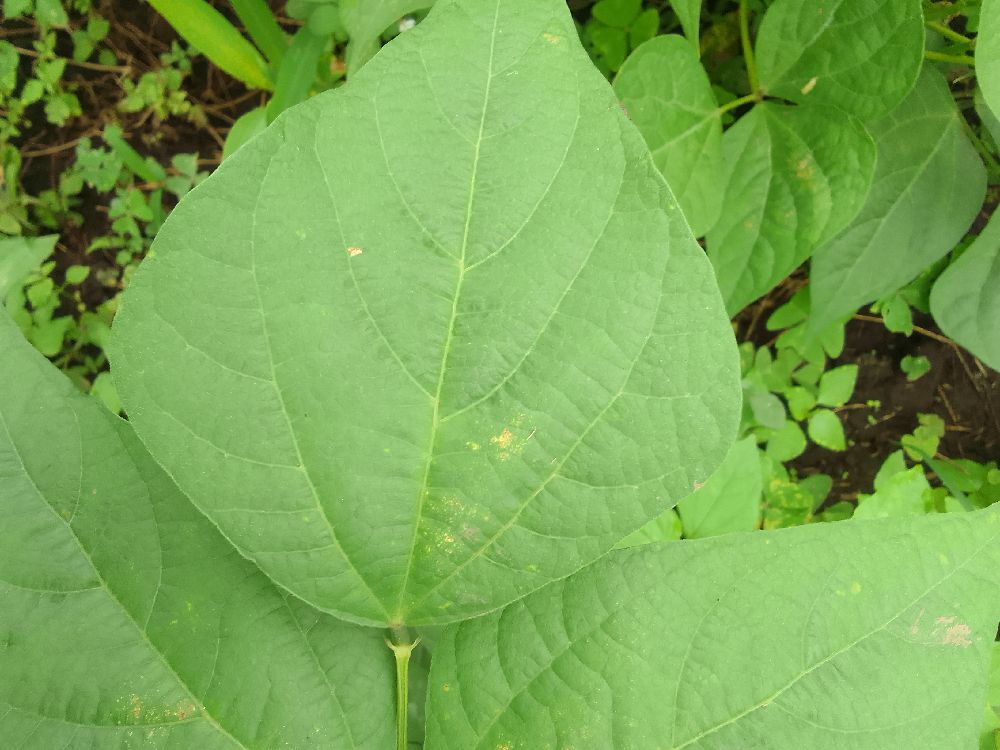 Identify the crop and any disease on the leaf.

common bean, healthy
